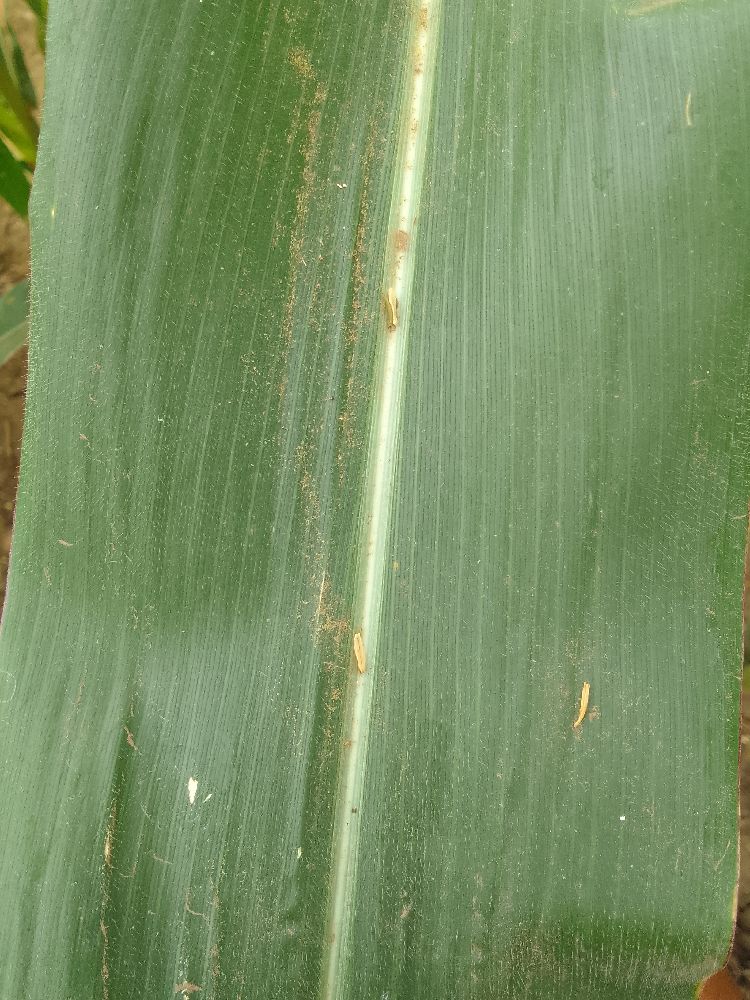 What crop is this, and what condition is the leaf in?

maize, healthy
